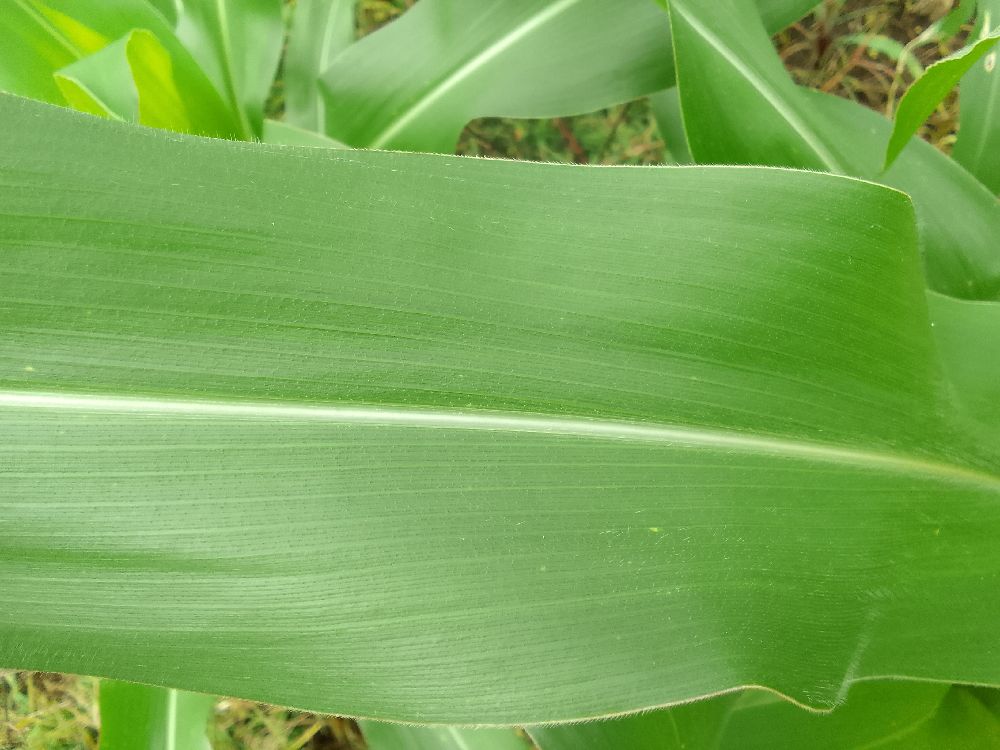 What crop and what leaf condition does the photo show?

maize, healthy
